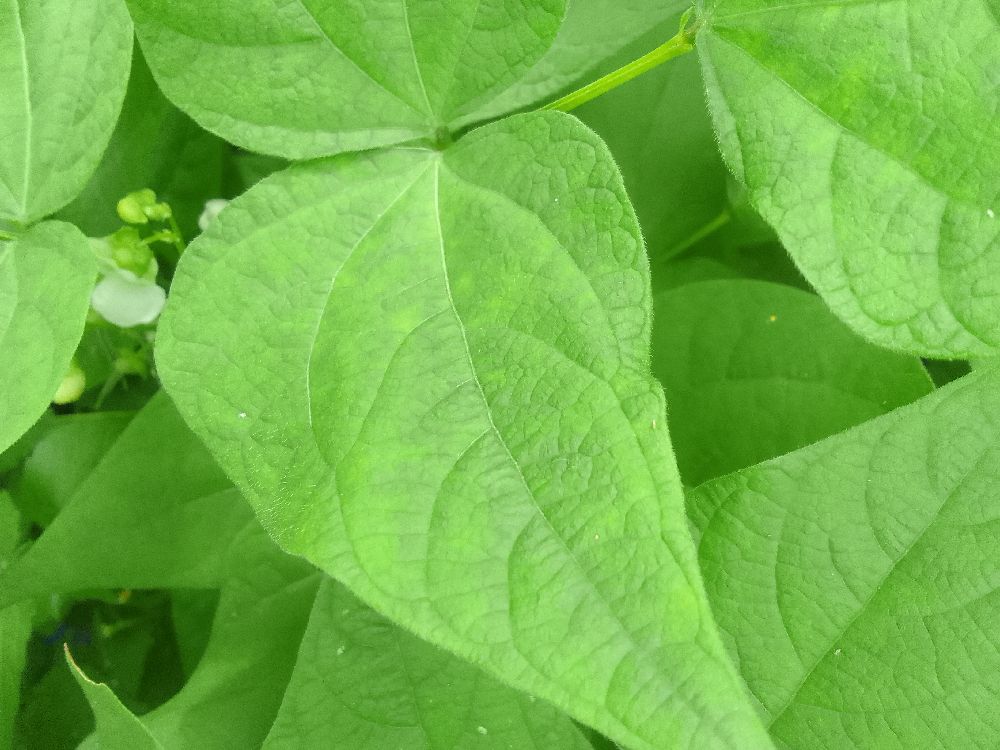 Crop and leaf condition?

common bean, healthy
